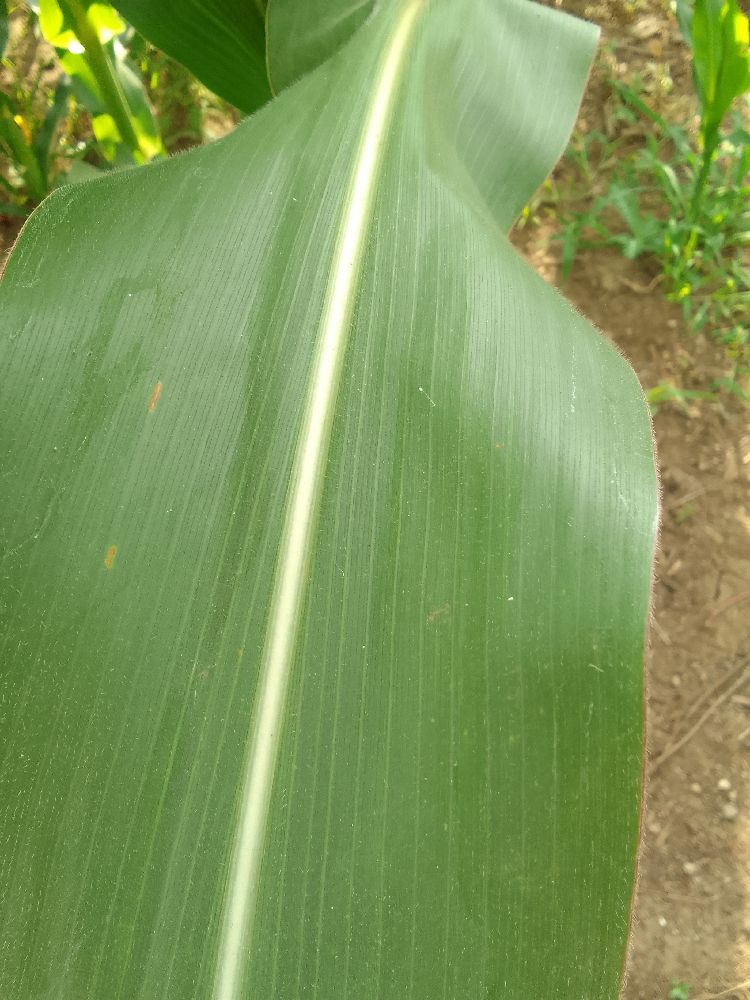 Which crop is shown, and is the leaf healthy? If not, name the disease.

maize, healthy
